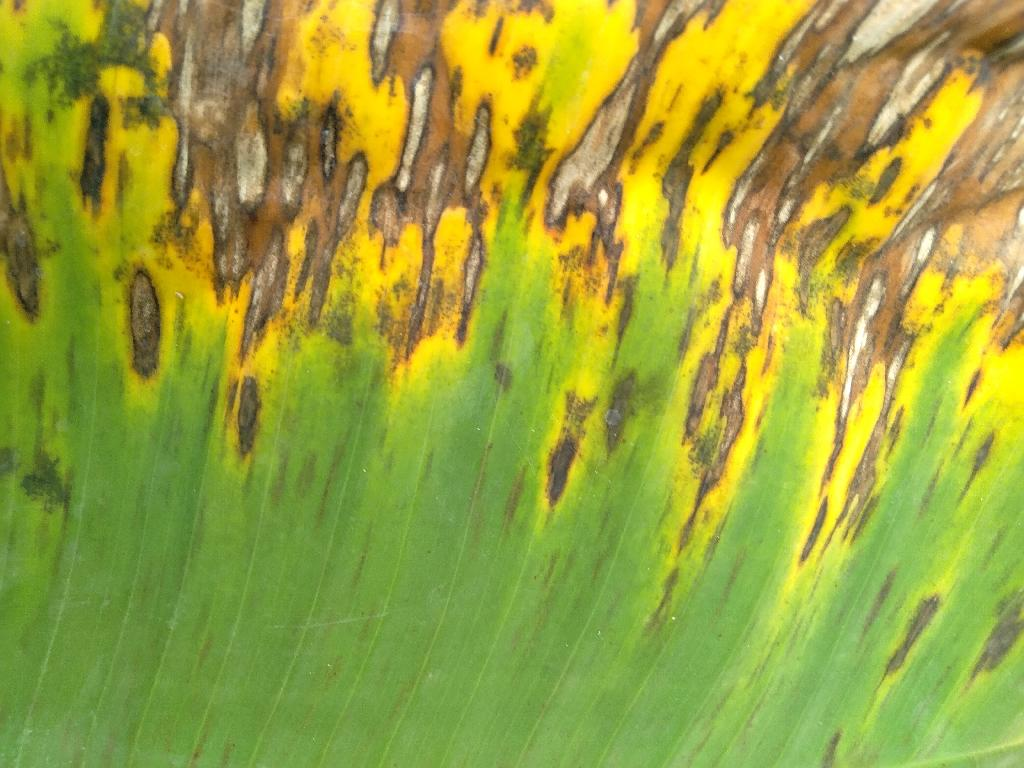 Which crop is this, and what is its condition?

banana, black sigatoka
